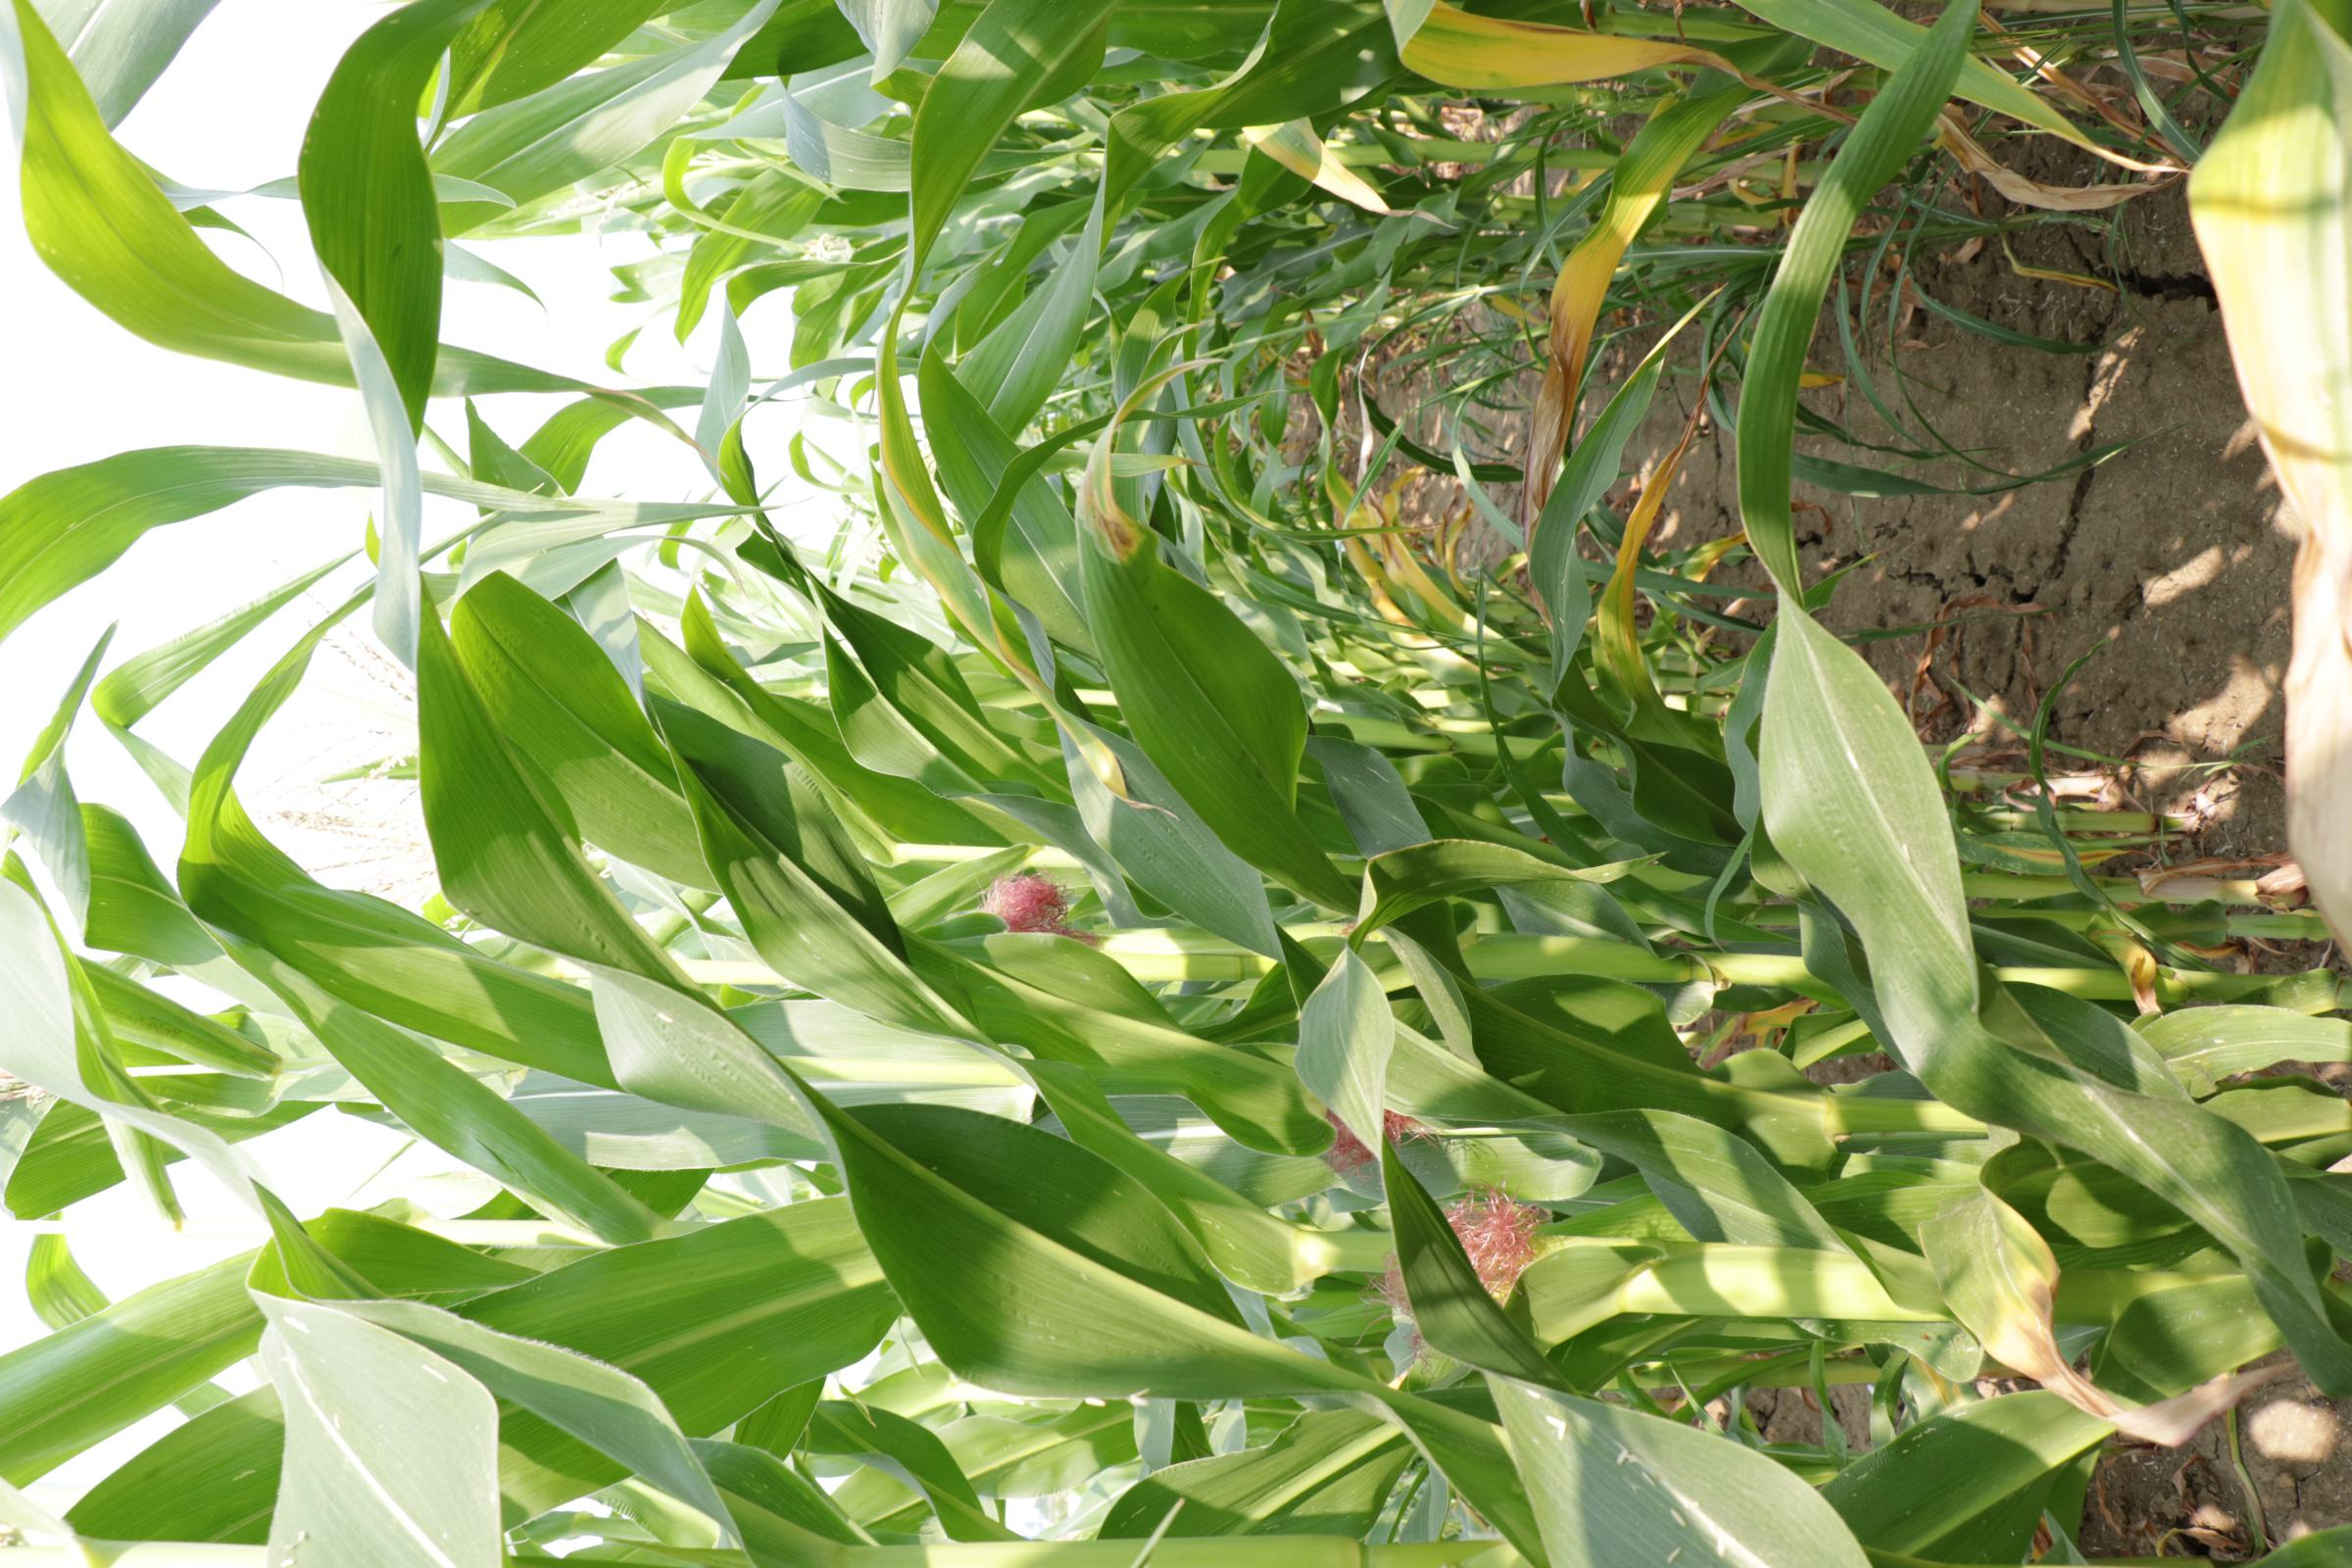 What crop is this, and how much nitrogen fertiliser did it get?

maize, reduced nitrogen fertilisation
